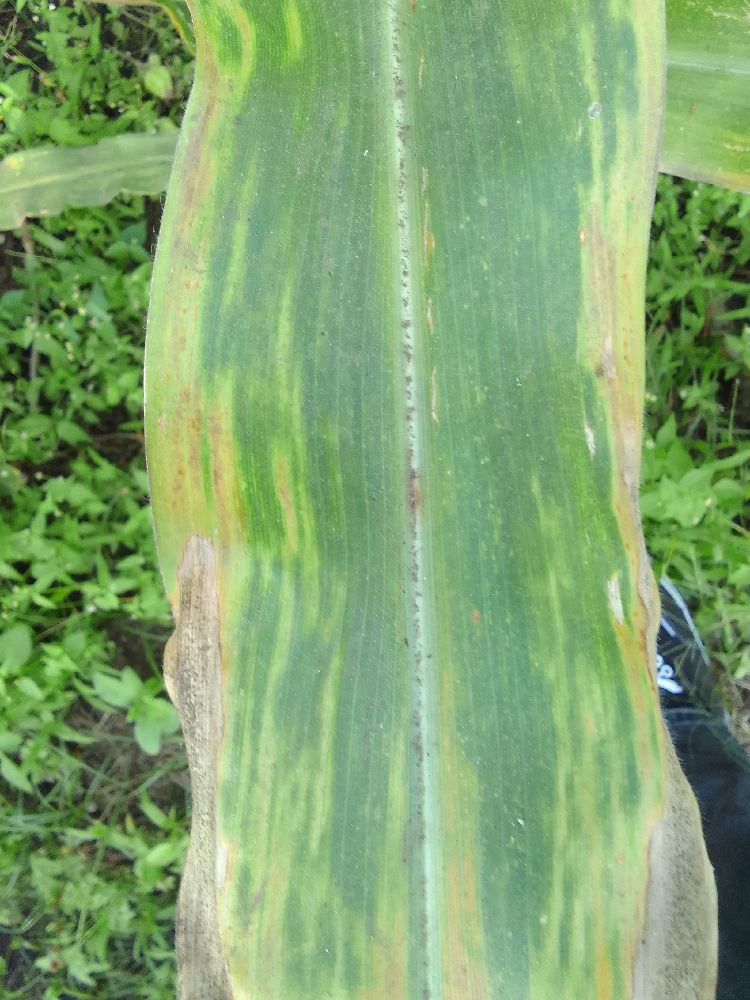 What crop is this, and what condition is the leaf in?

maize, maize lethal necrosis
